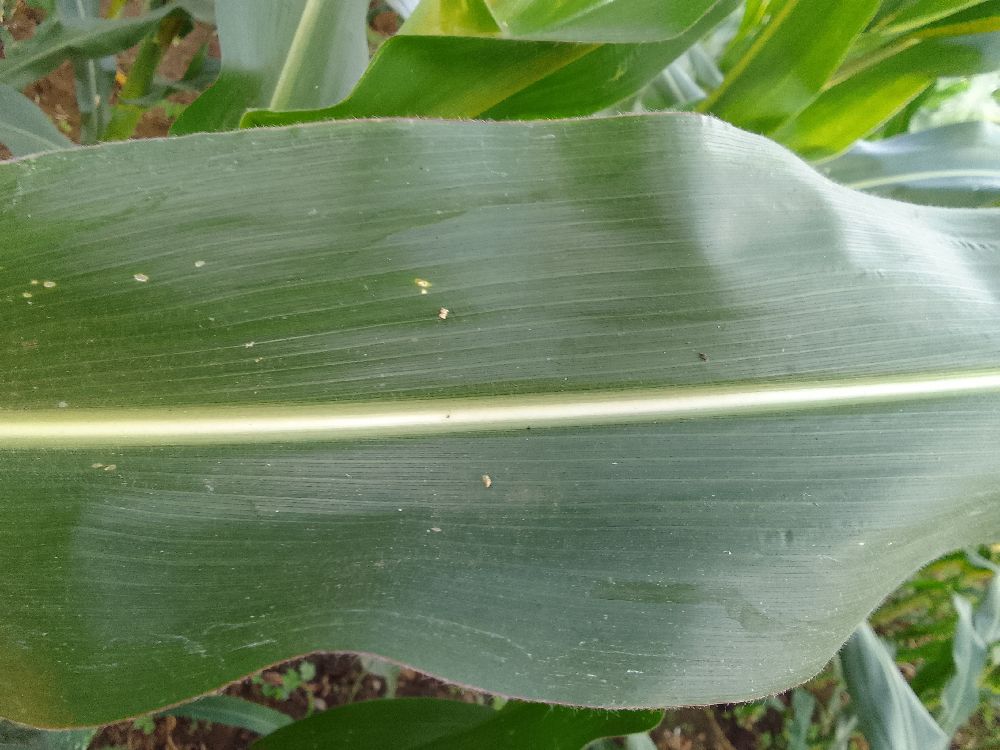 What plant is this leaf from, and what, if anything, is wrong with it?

maize, healthy
